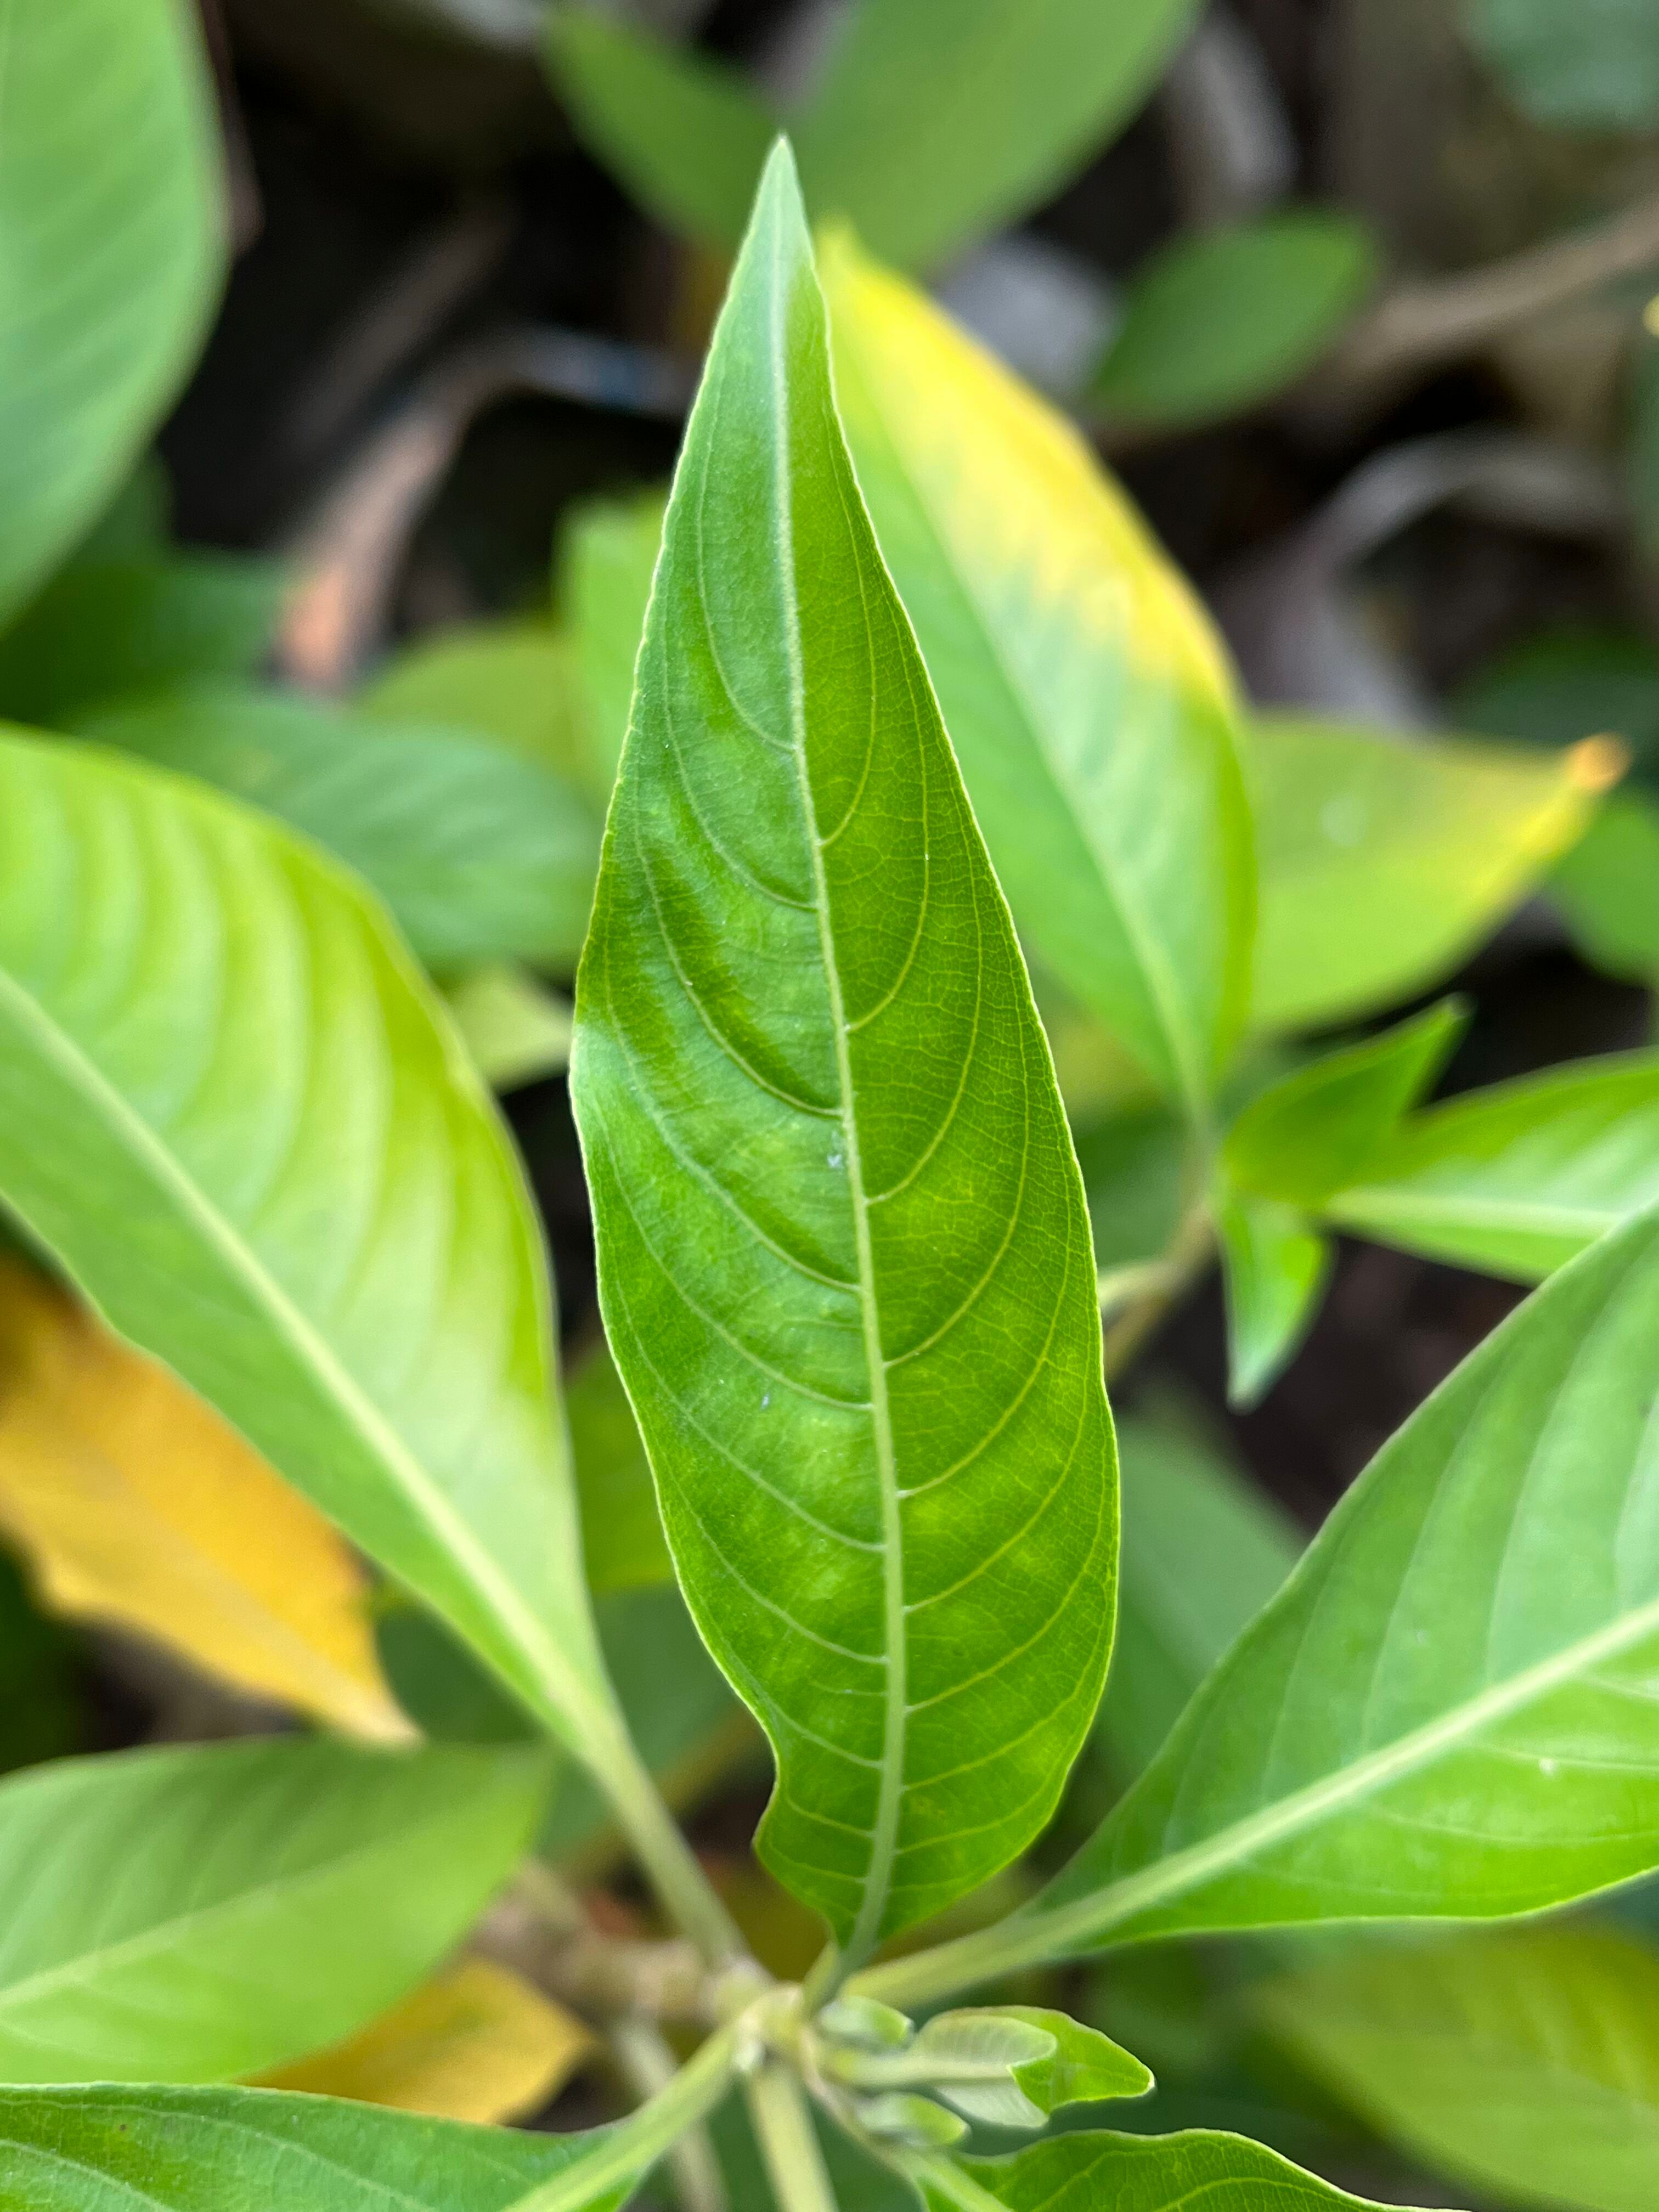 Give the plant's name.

vasaka
